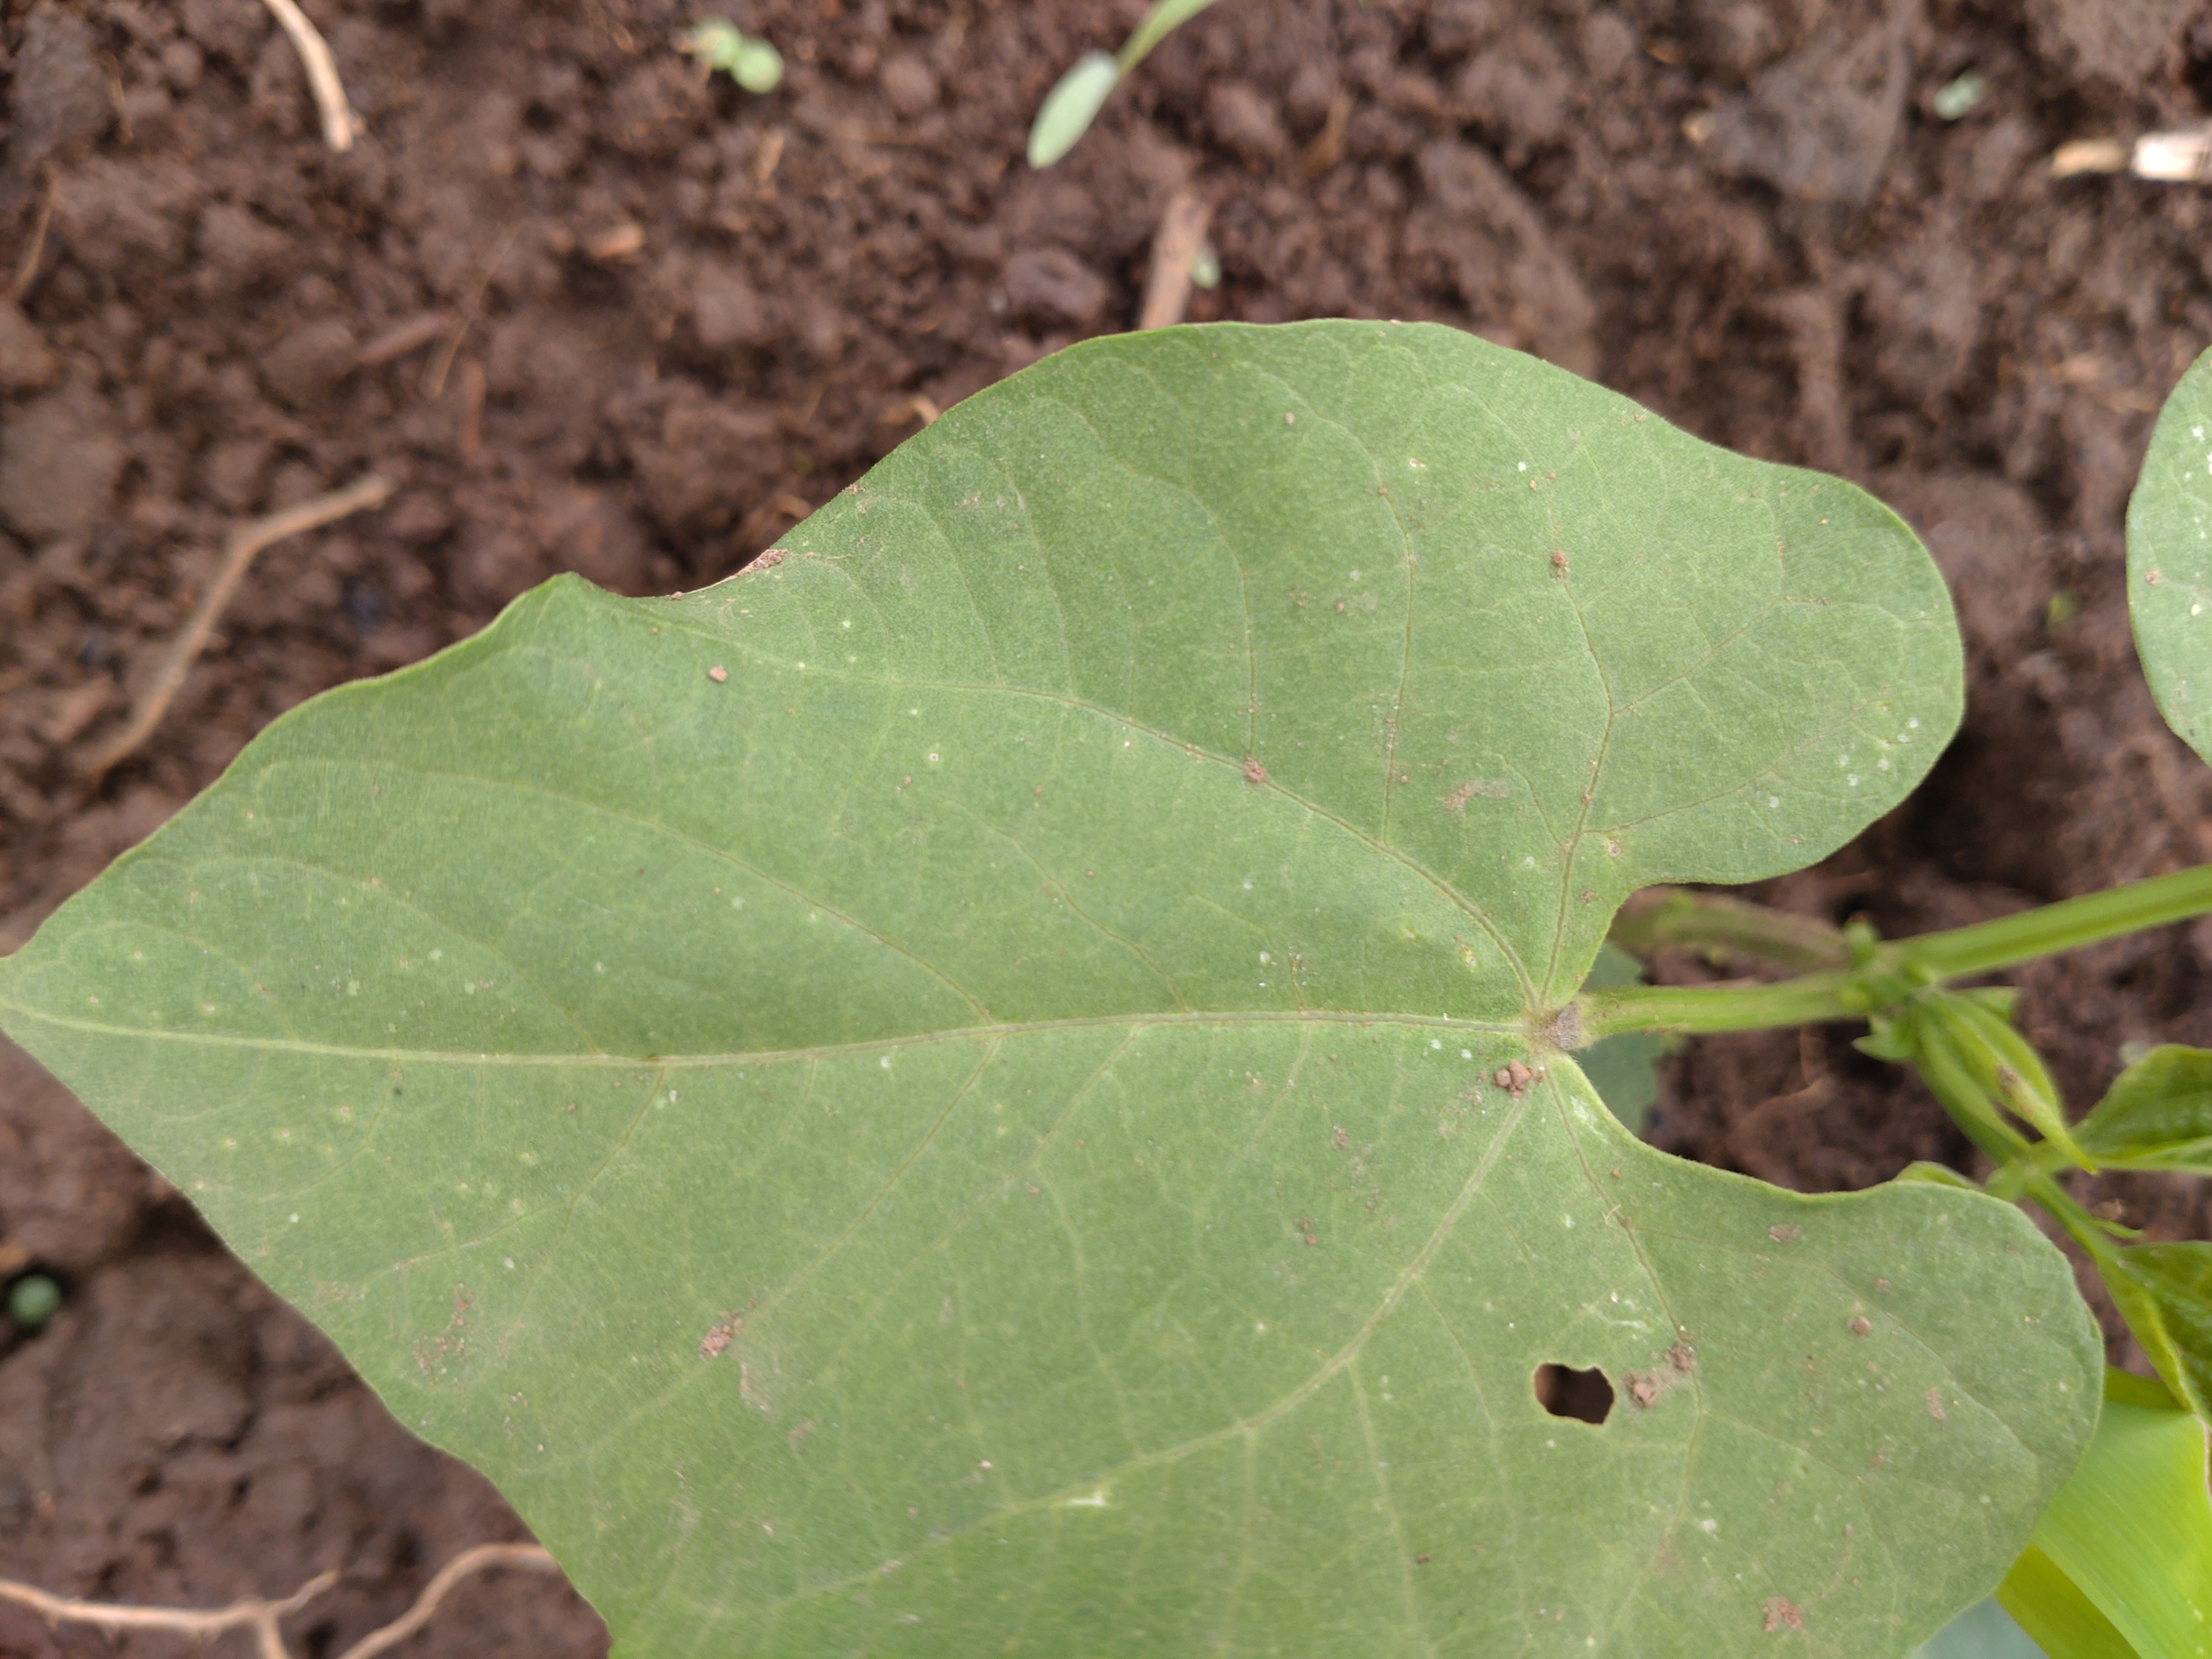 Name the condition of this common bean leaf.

healthy
